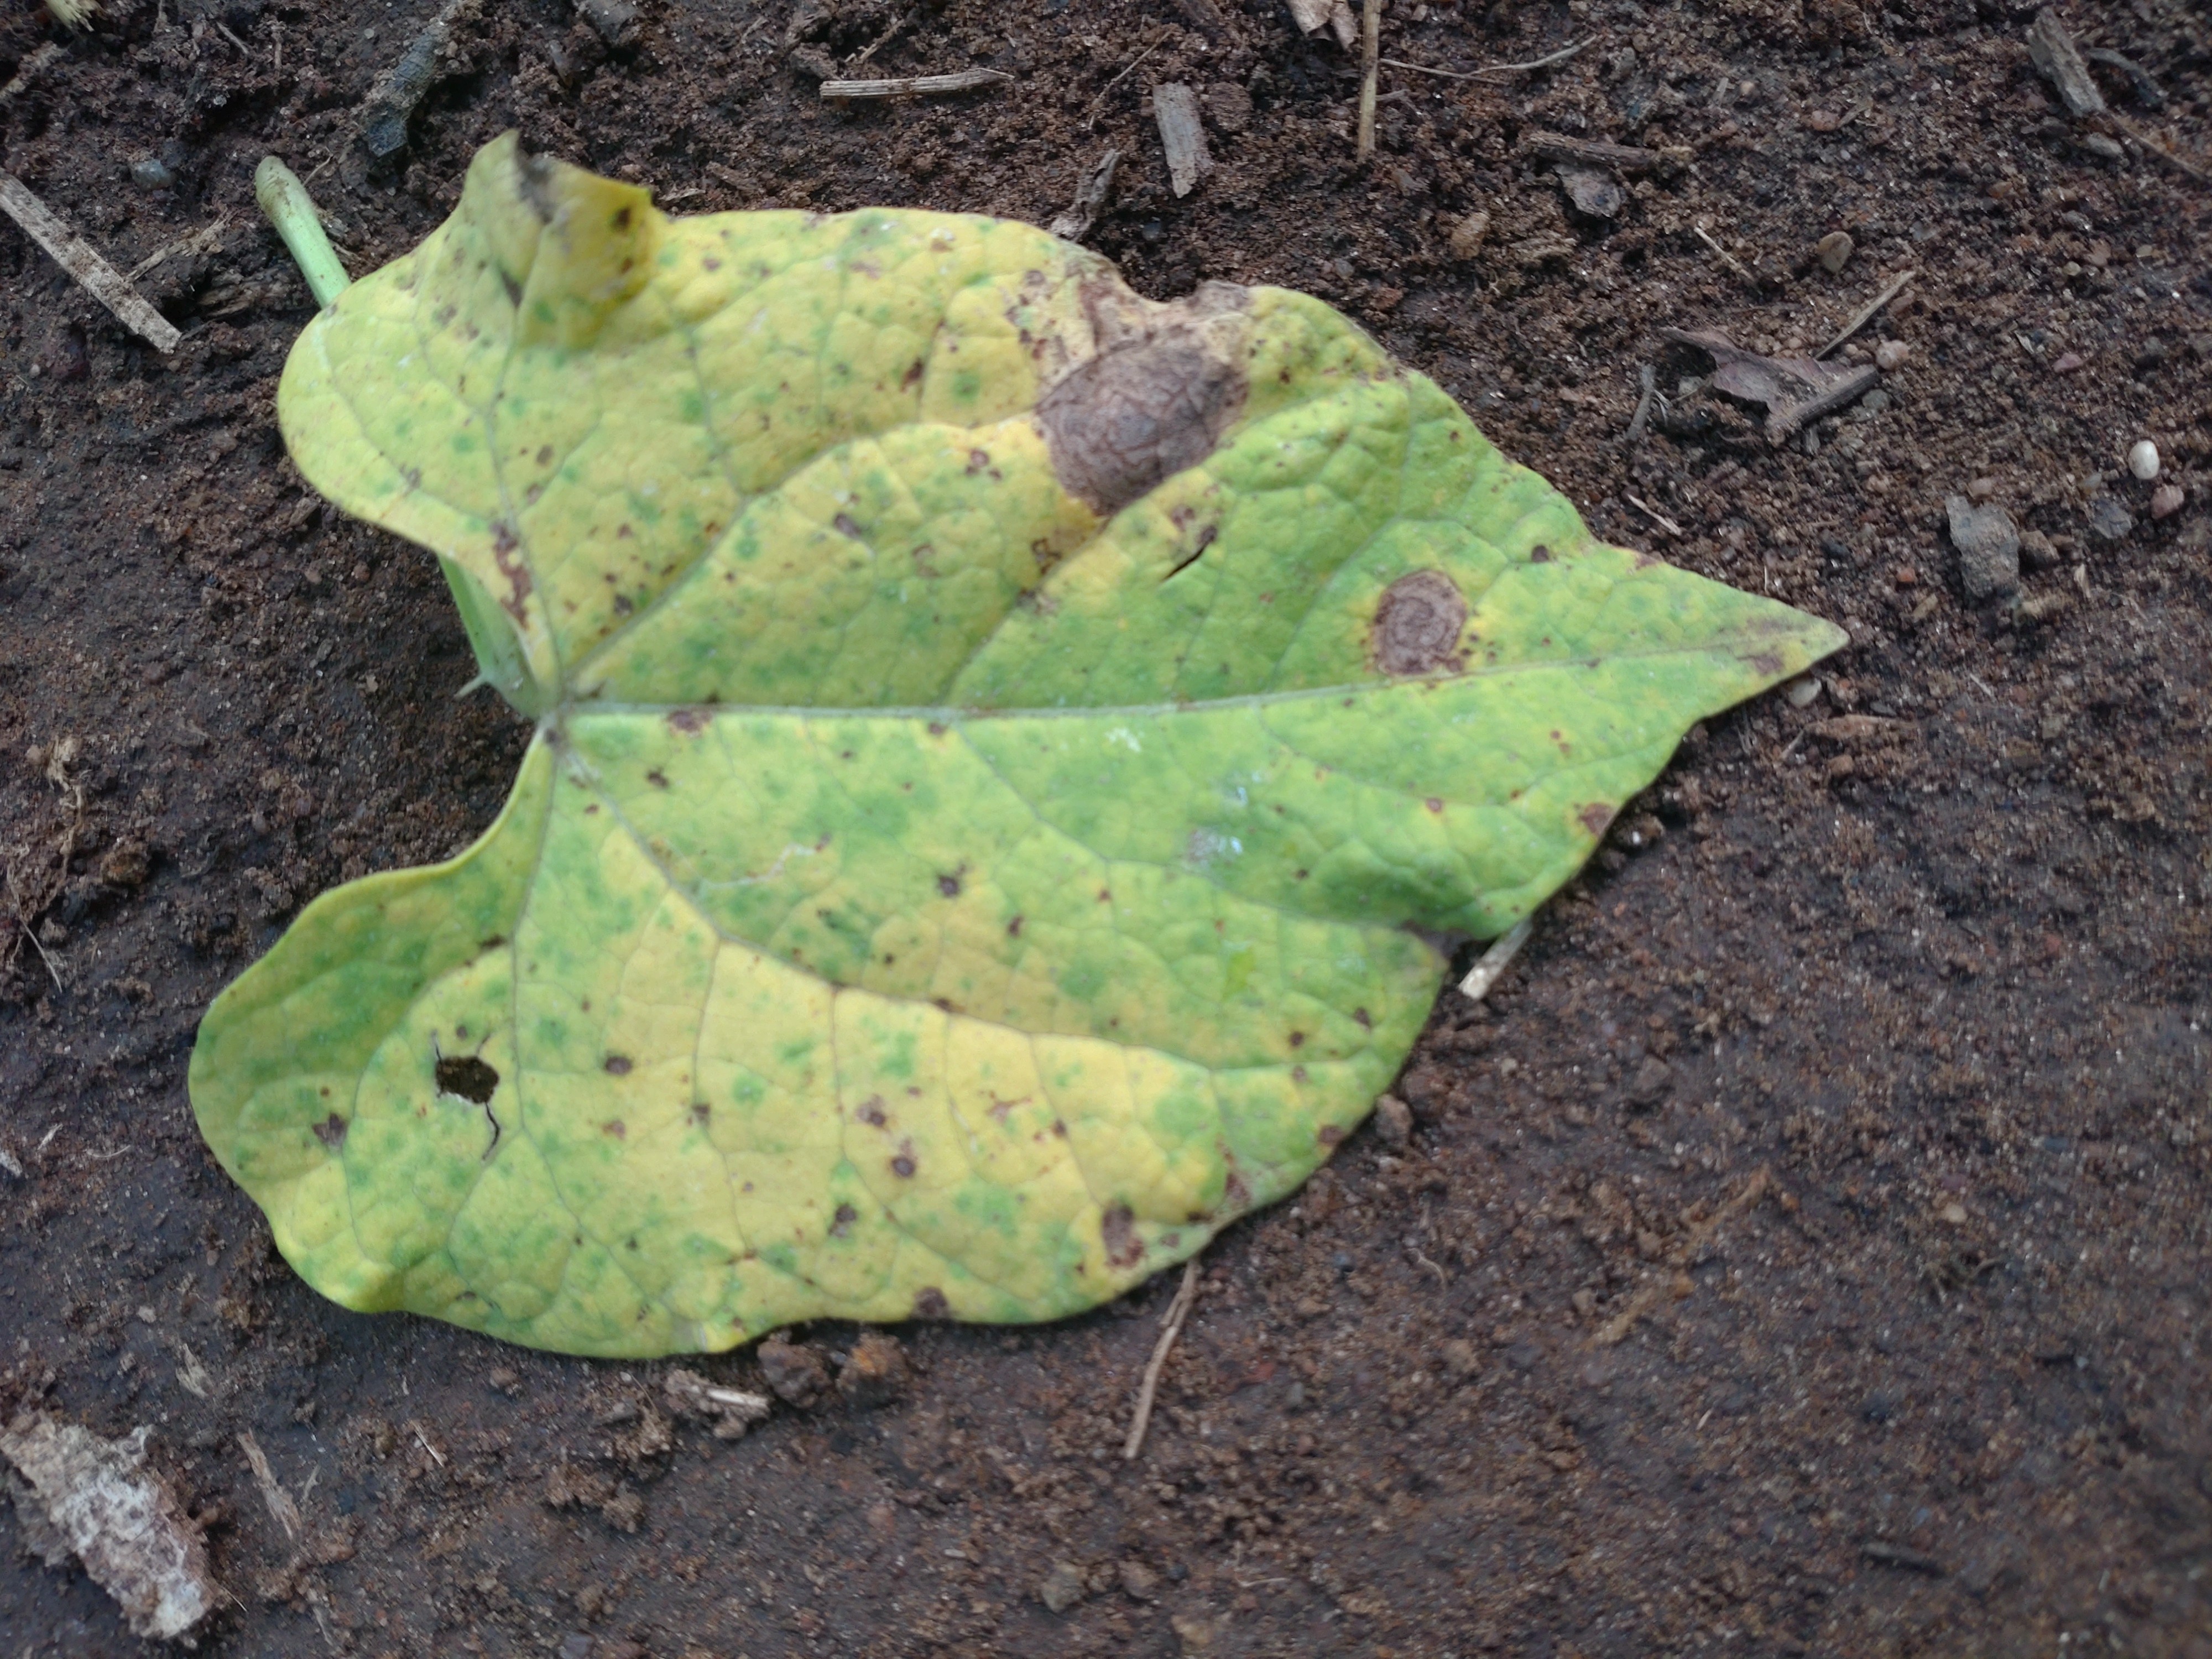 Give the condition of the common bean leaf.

anthracnose
